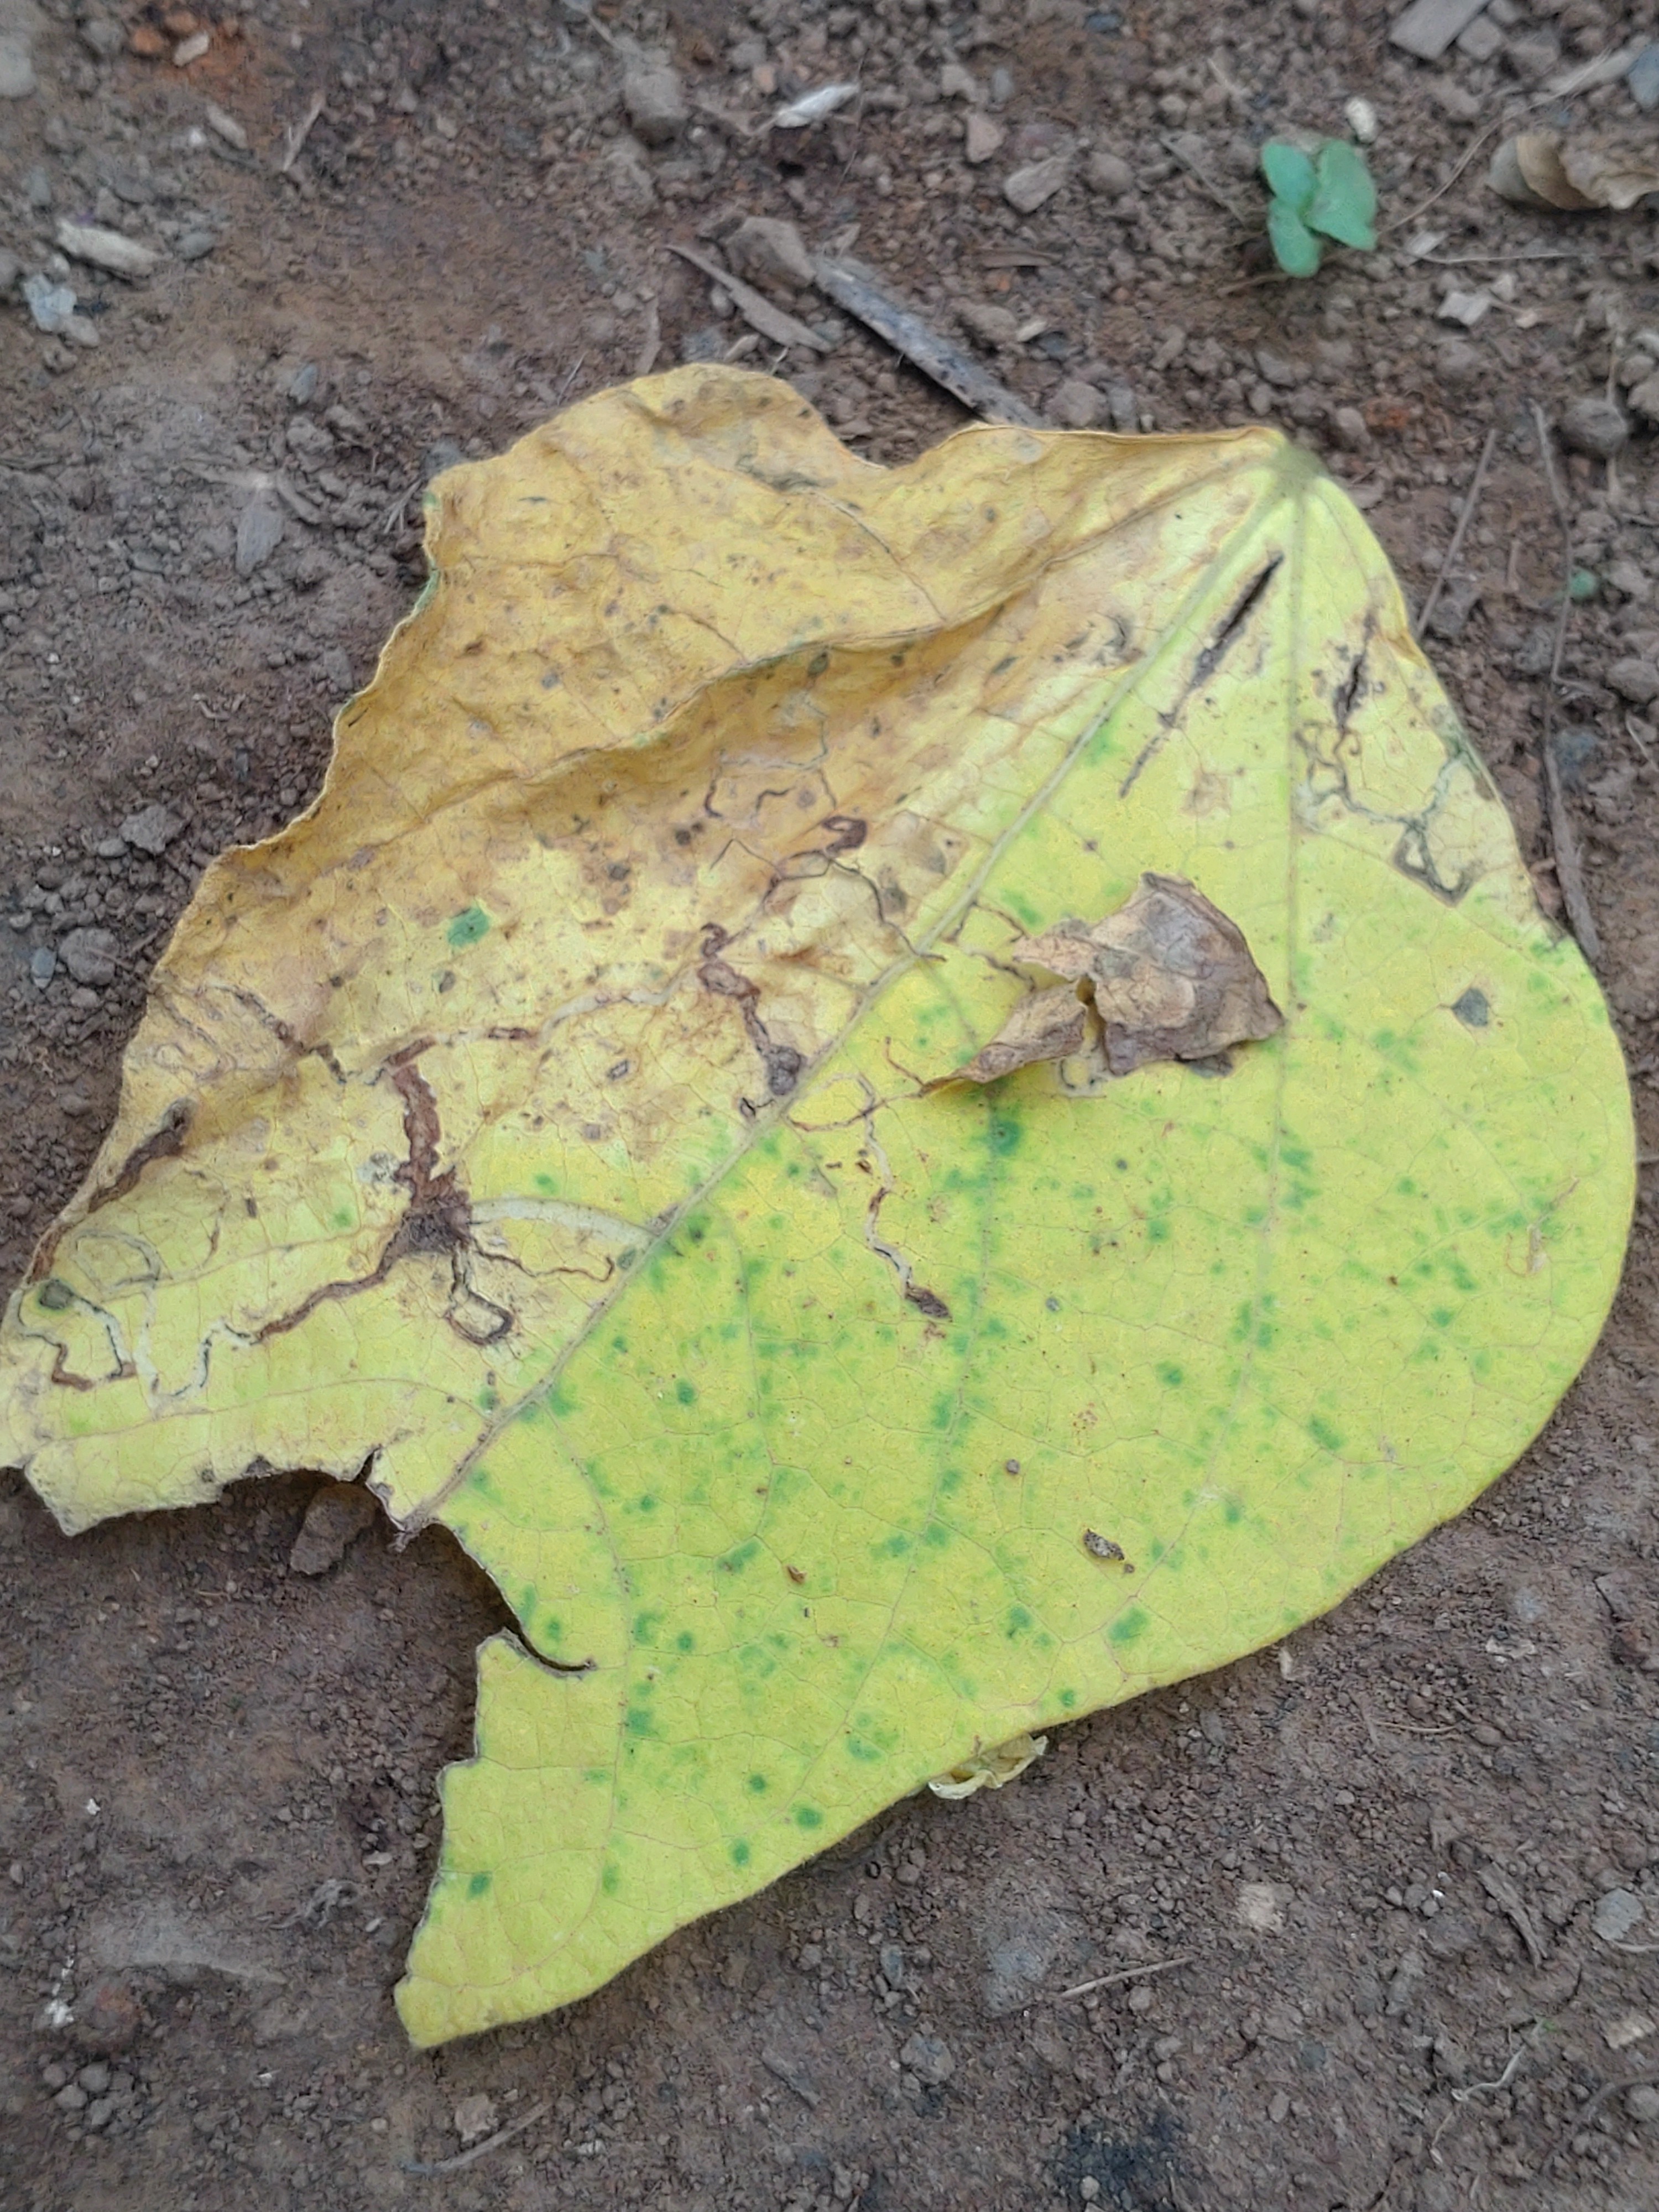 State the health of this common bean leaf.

anthracnose
